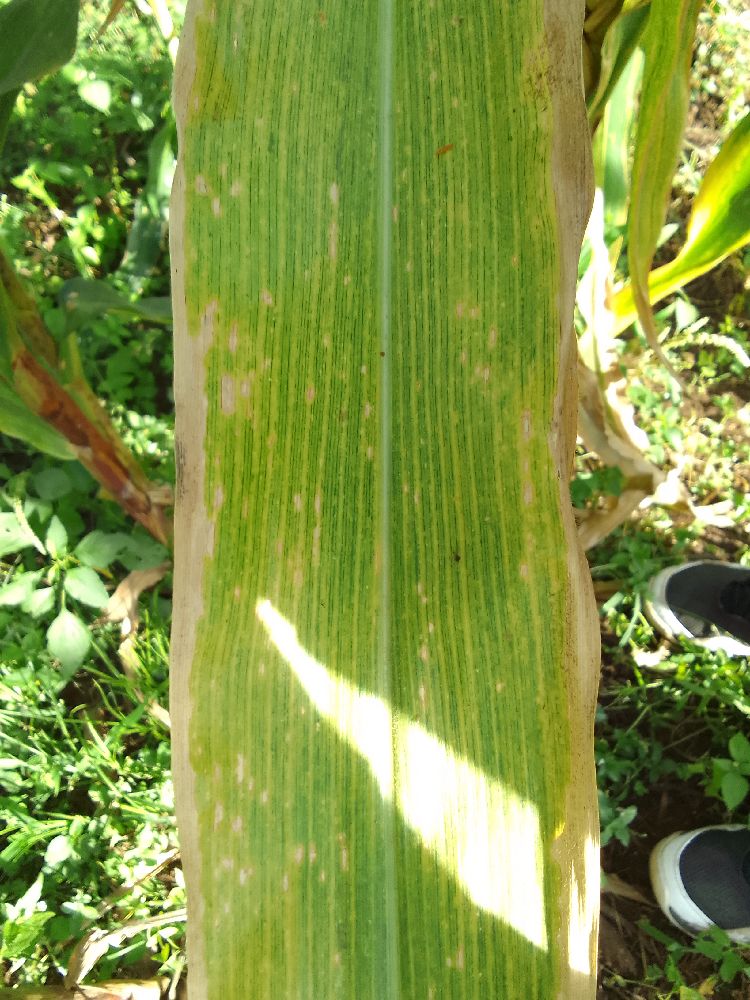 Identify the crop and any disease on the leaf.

maize, maize lethal necrosis
